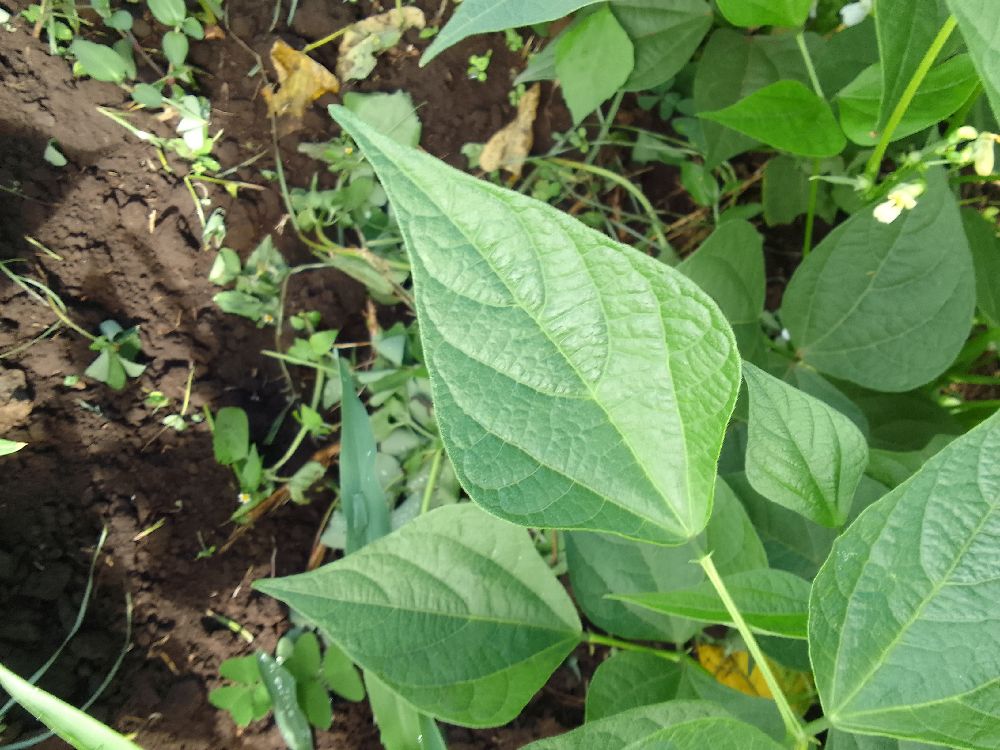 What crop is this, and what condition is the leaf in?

common bean, healthy
